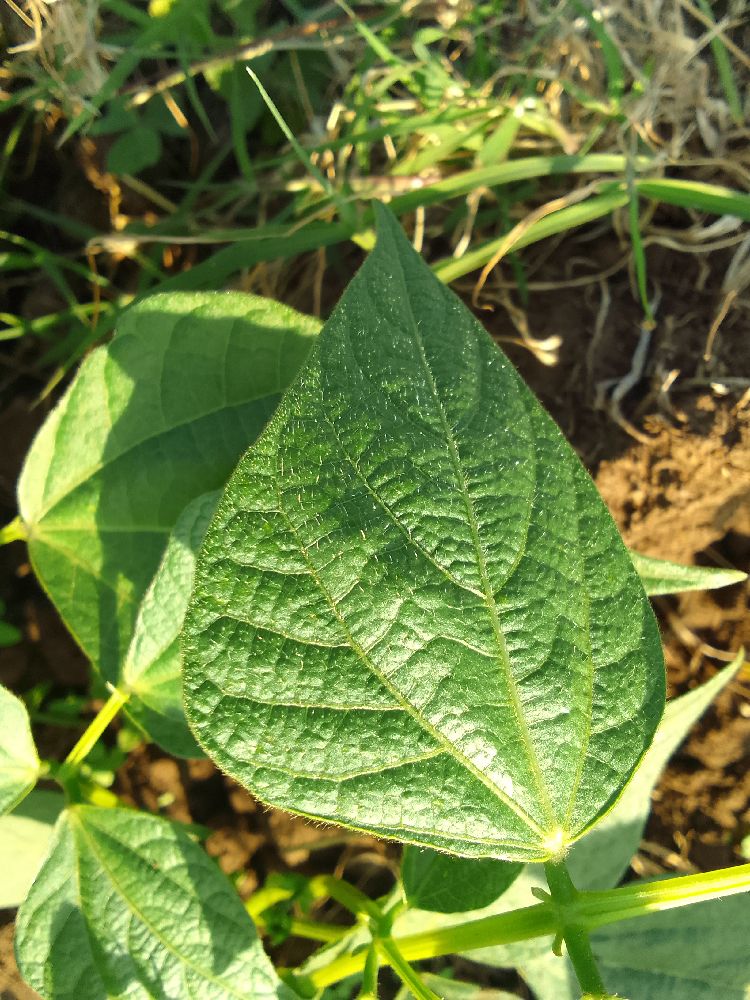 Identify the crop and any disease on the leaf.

common bean, healthy
